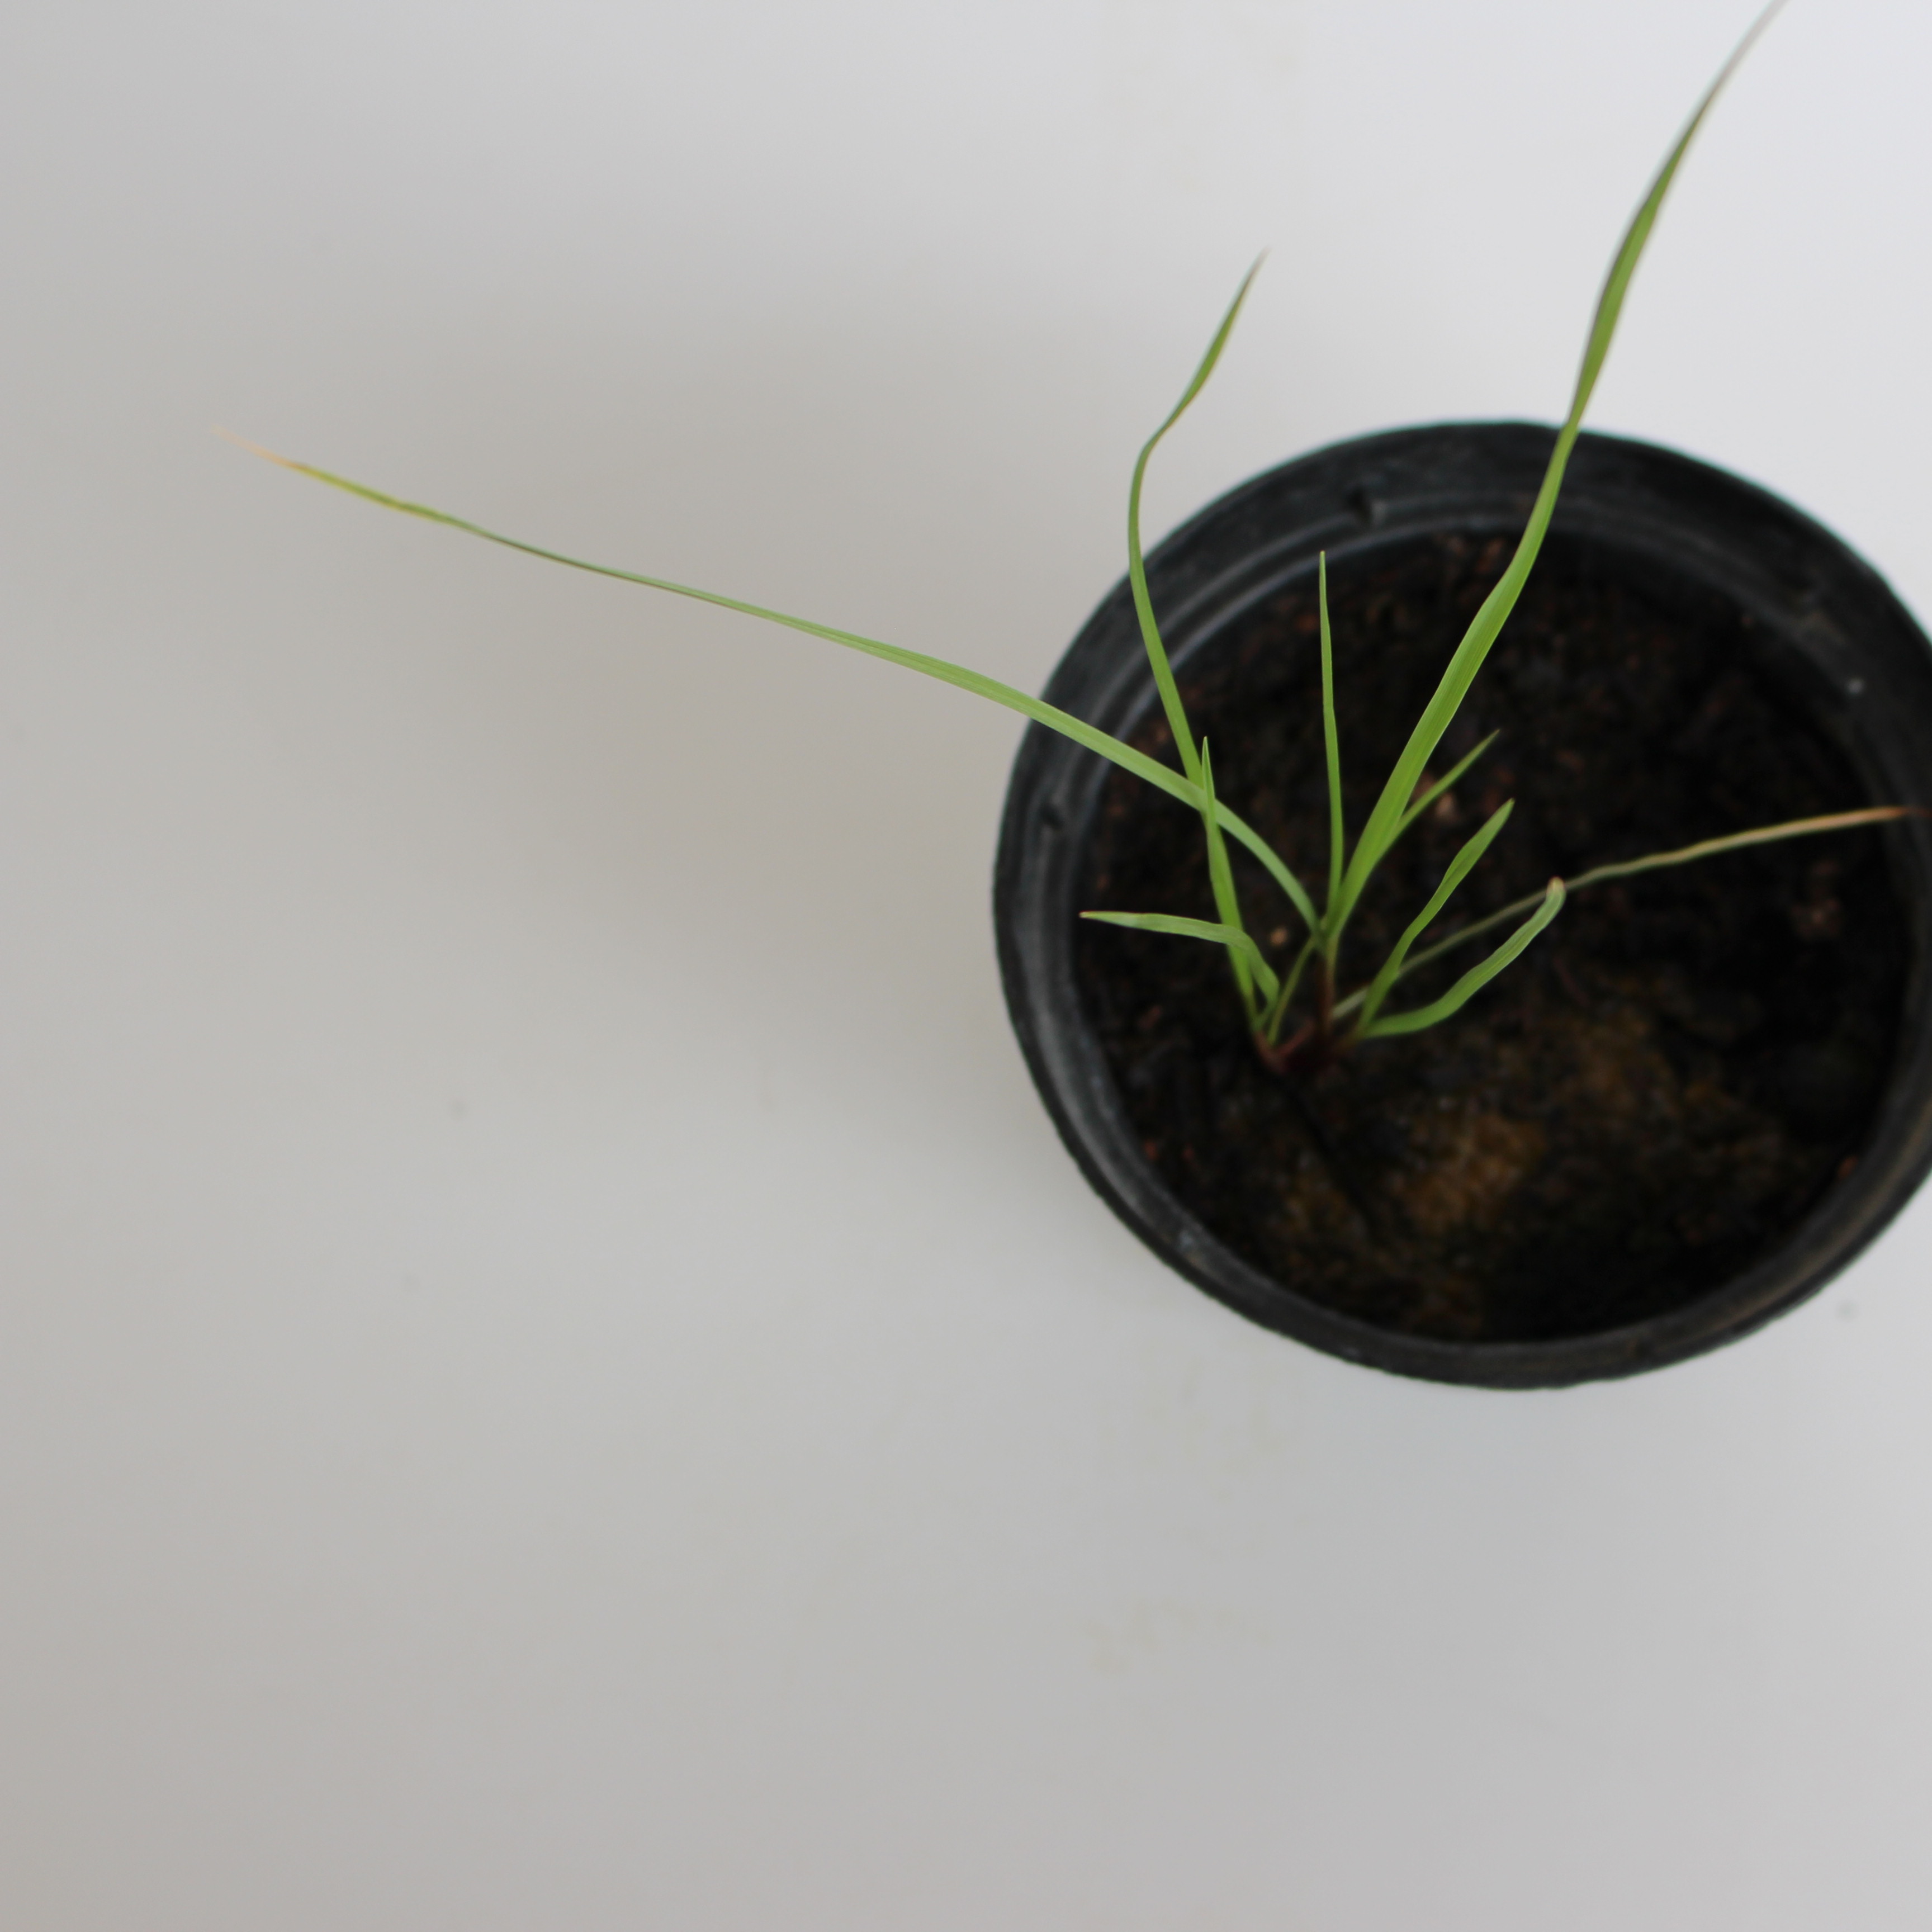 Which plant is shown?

Lolium multiflorum
